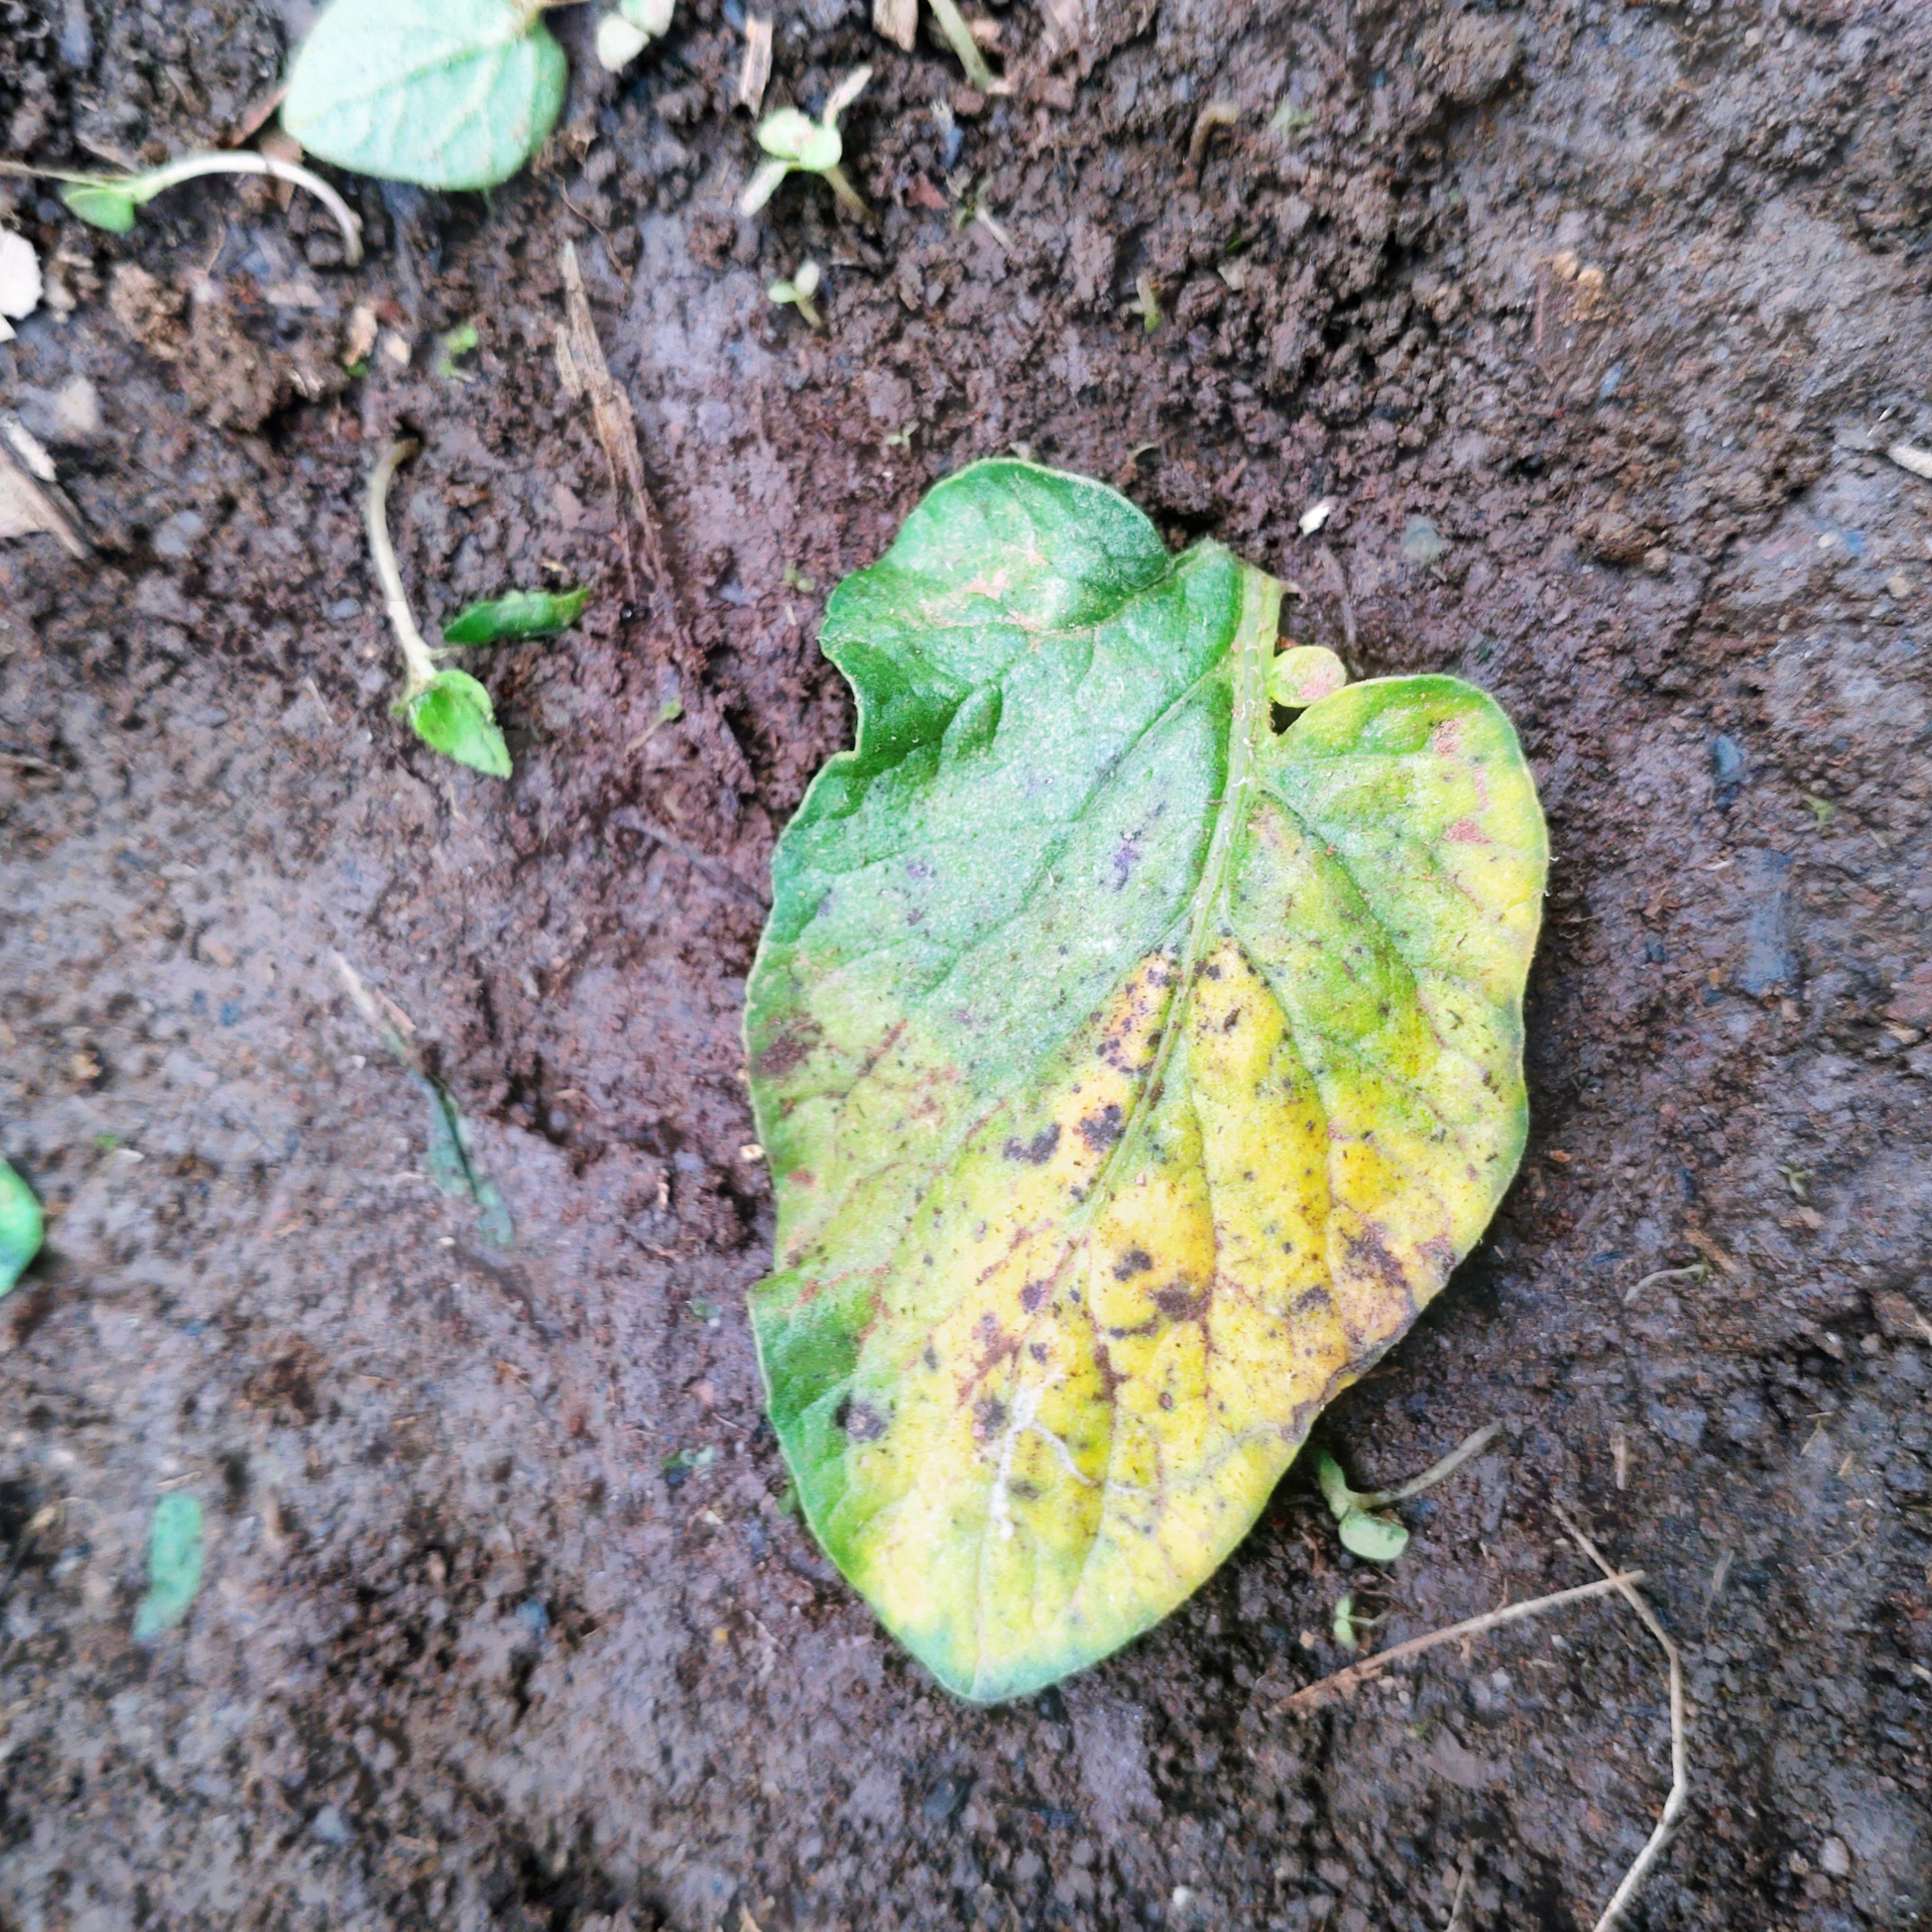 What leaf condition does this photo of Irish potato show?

late blight
